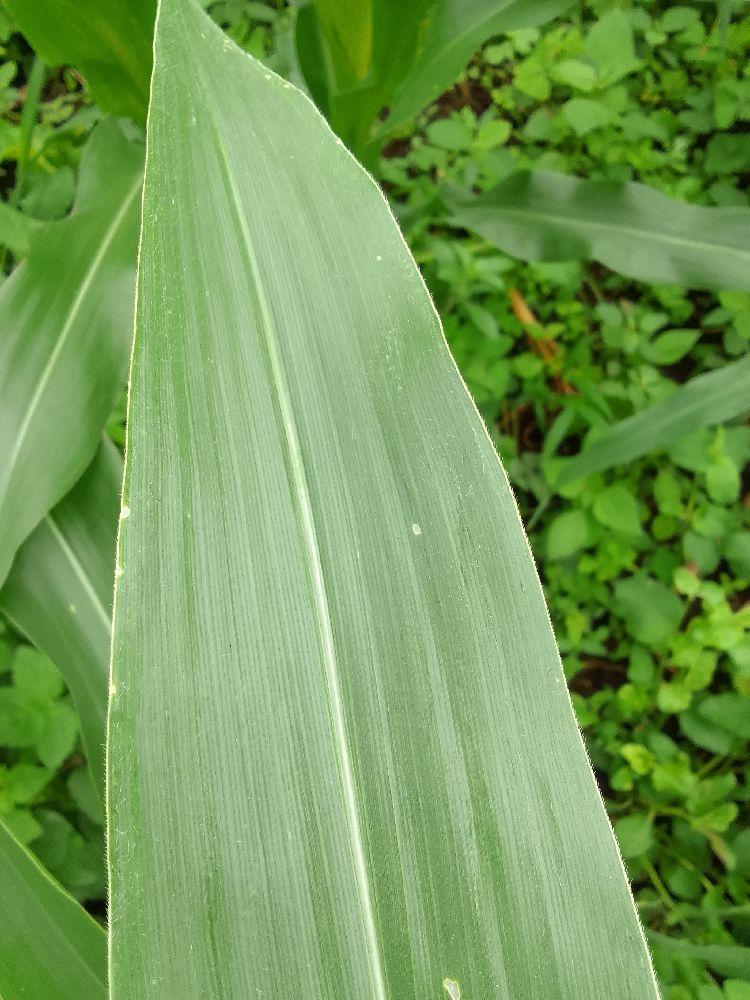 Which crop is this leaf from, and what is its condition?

maize, healthy
